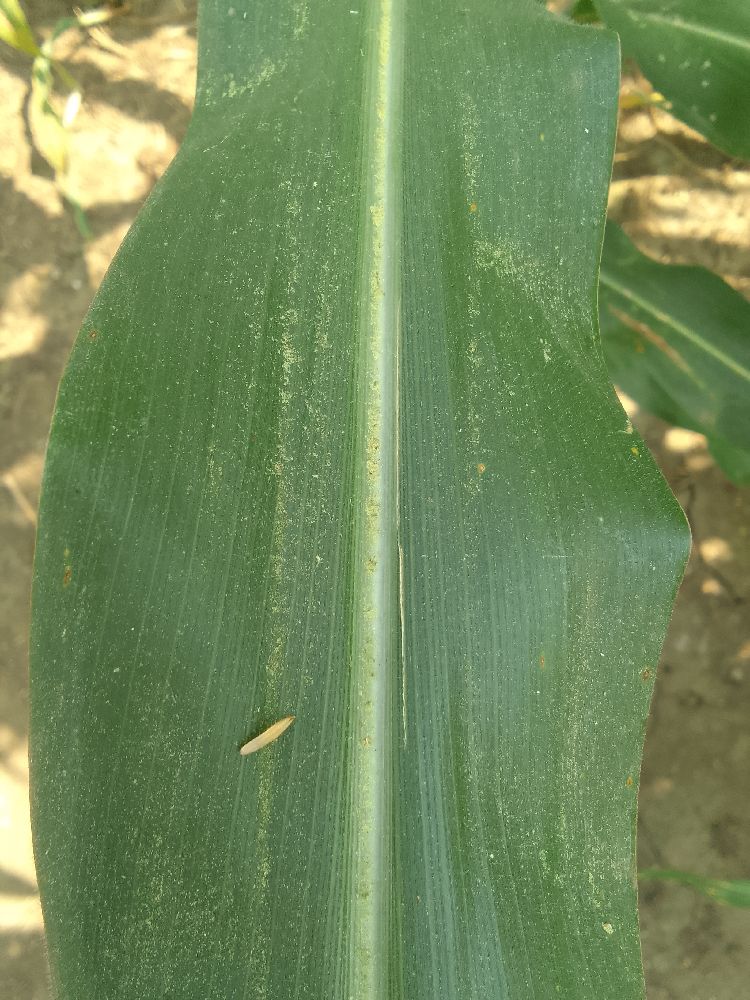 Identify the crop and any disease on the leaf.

maize, healthy
